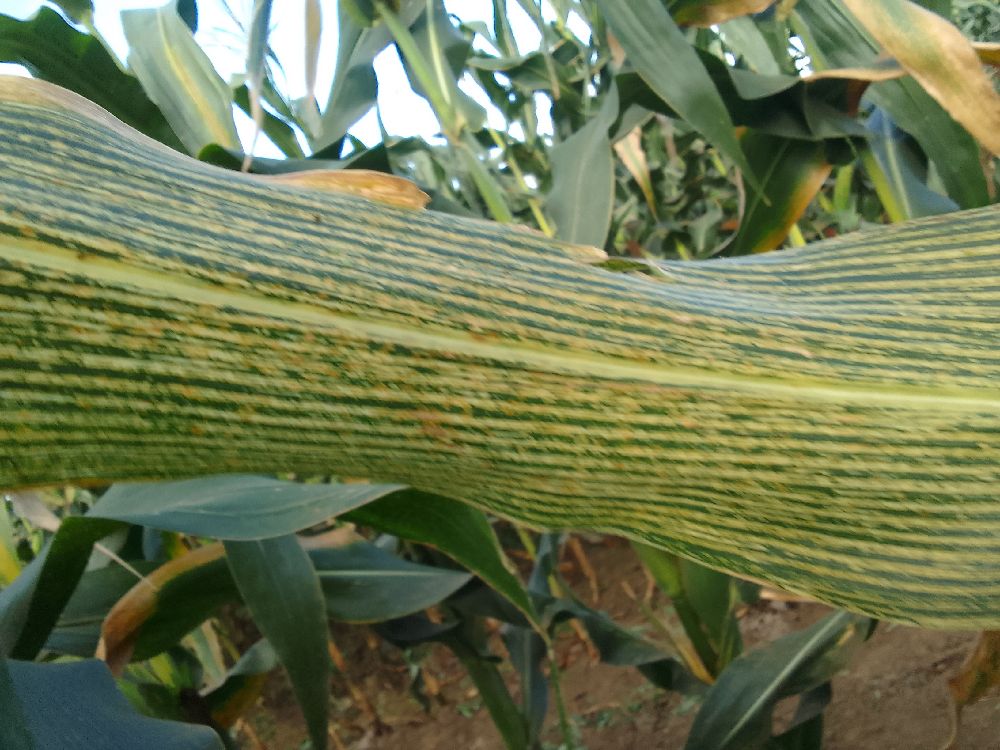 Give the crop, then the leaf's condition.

maize, maize streak virus
